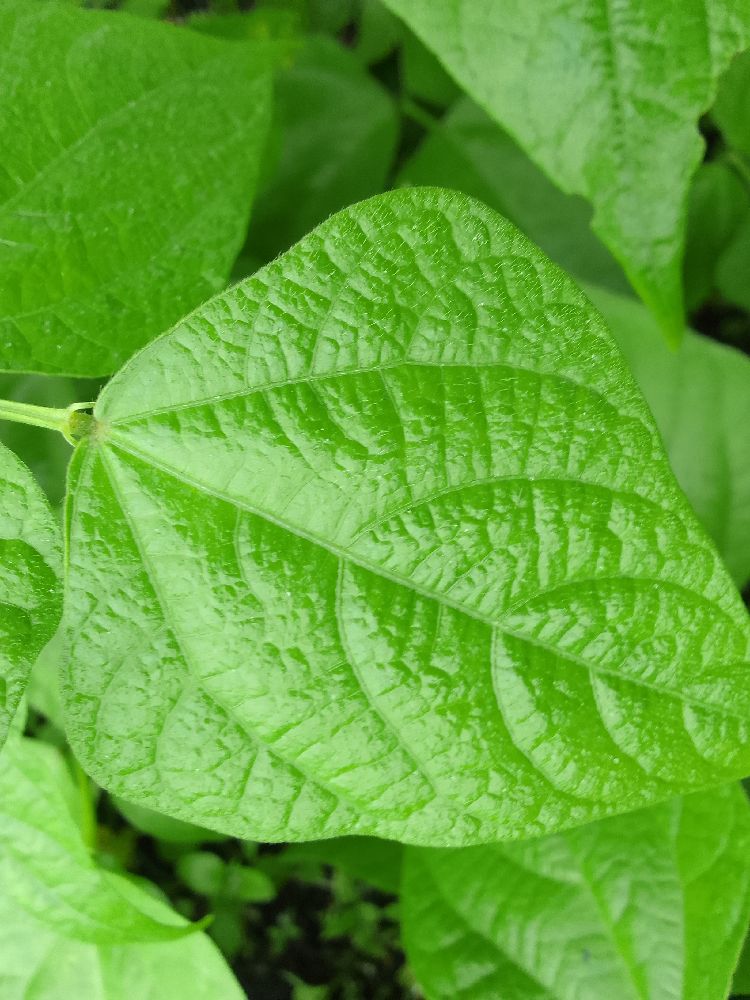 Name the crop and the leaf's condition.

common bean, healthy
